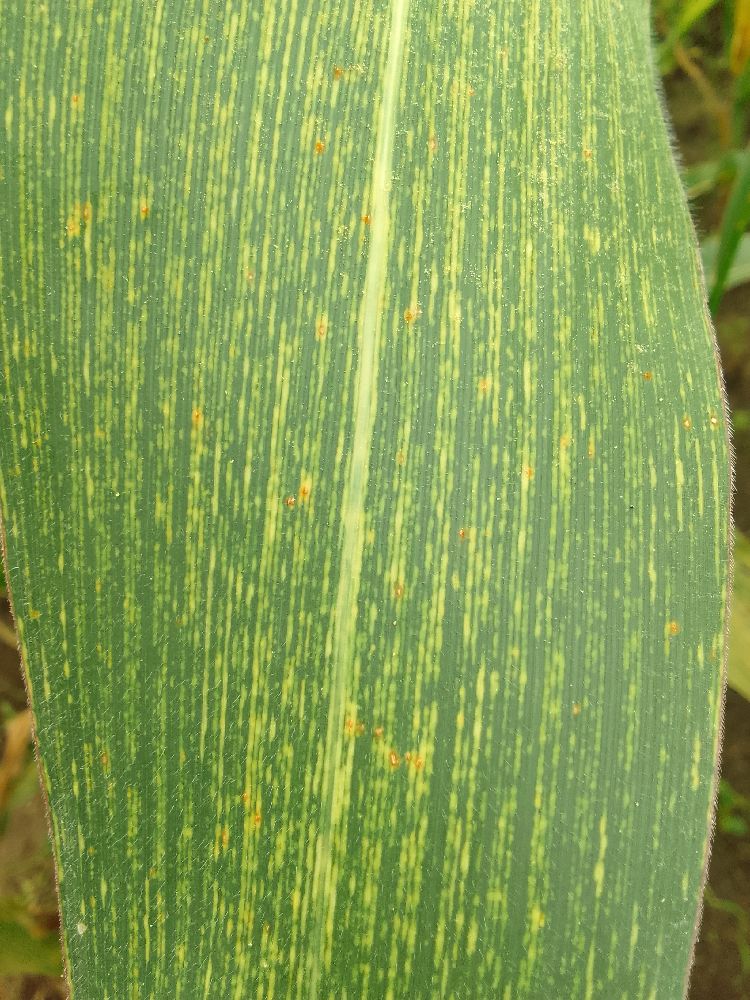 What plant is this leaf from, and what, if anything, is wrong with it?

maize, maize streak virus
